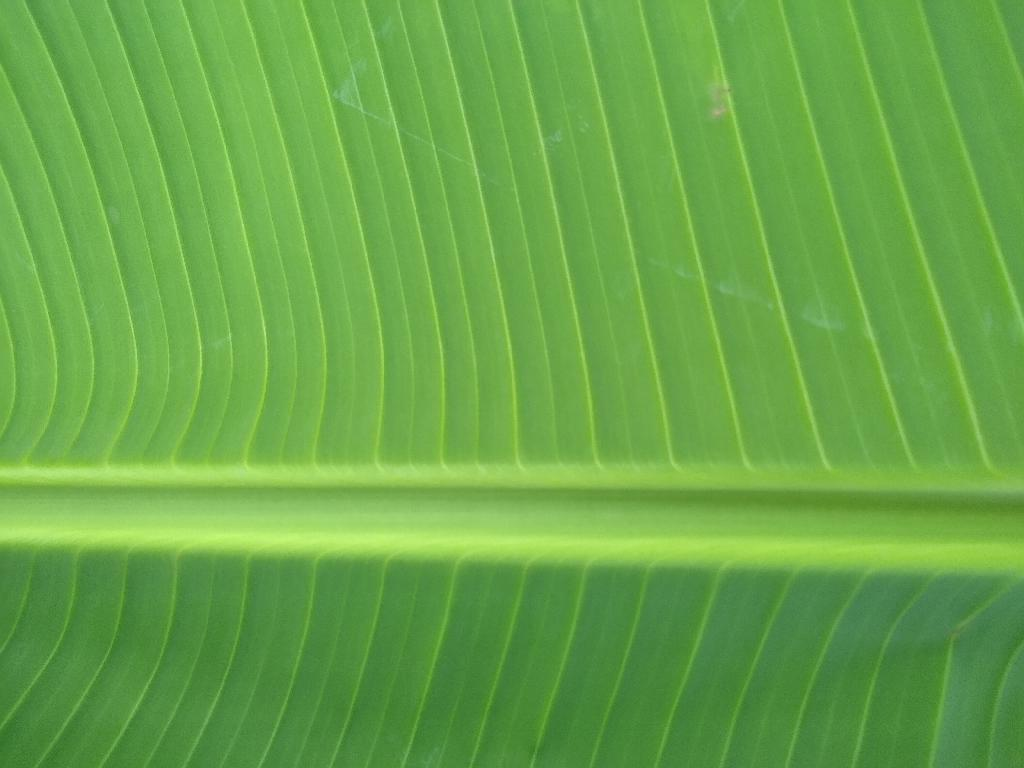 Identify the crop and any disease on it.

banana, healthy
